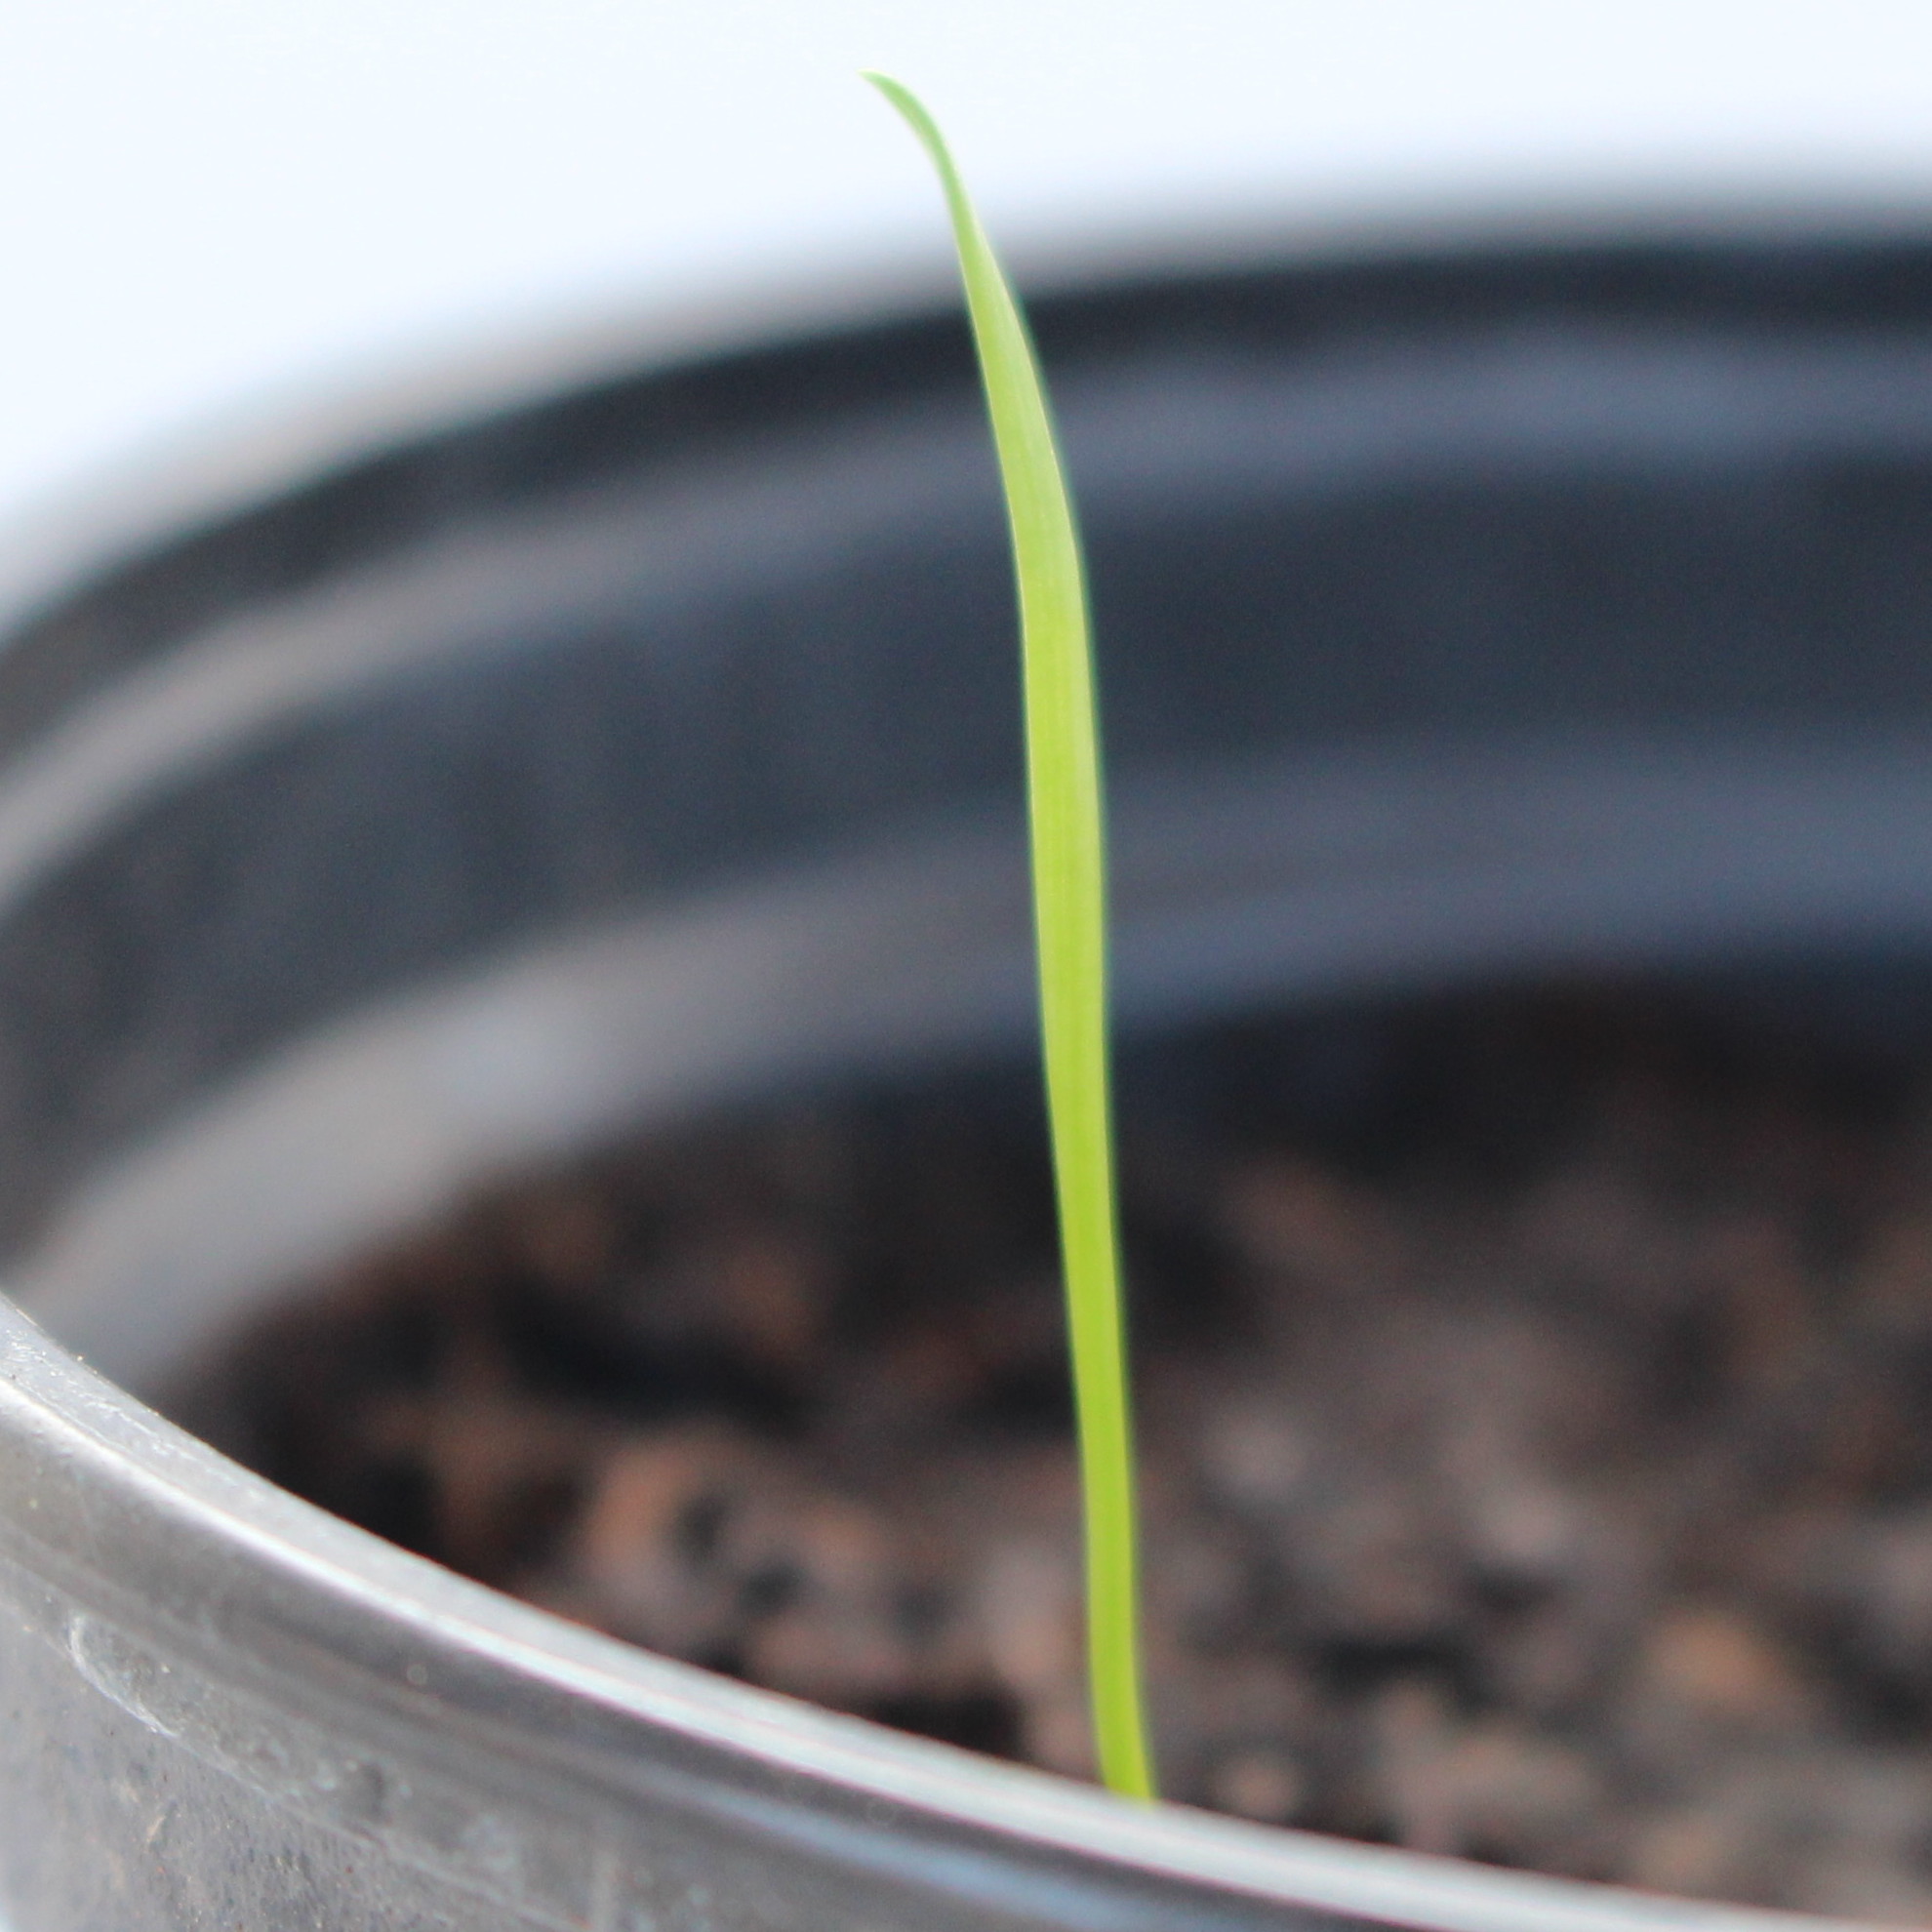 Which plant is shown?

Lolium multiflorum
